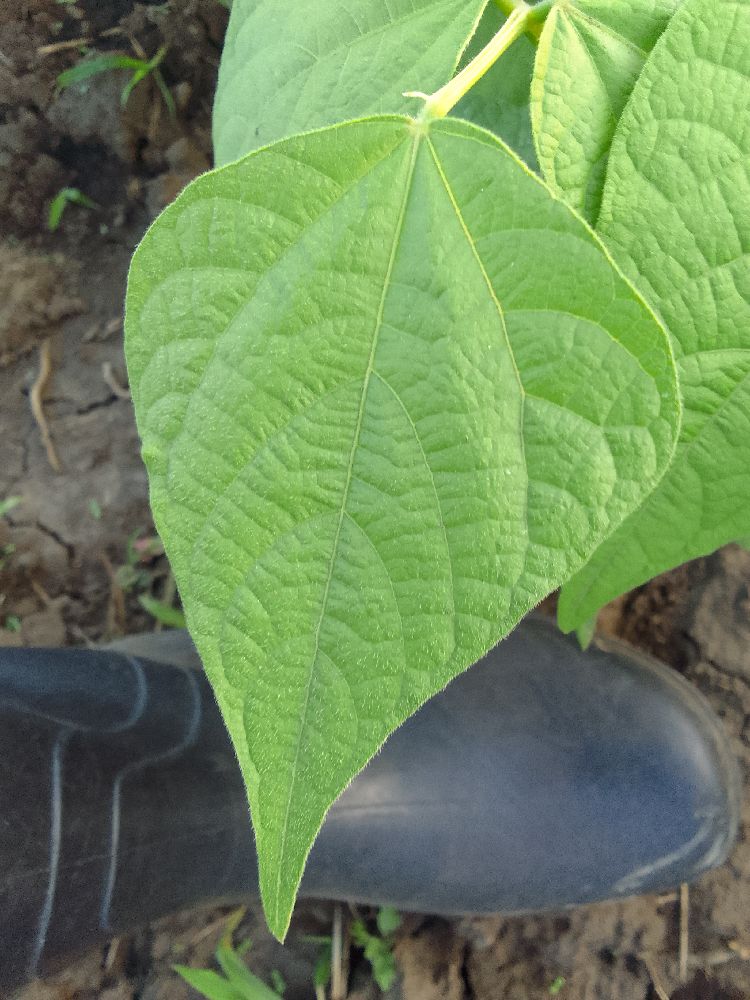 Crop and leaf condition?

common bean, healthy
